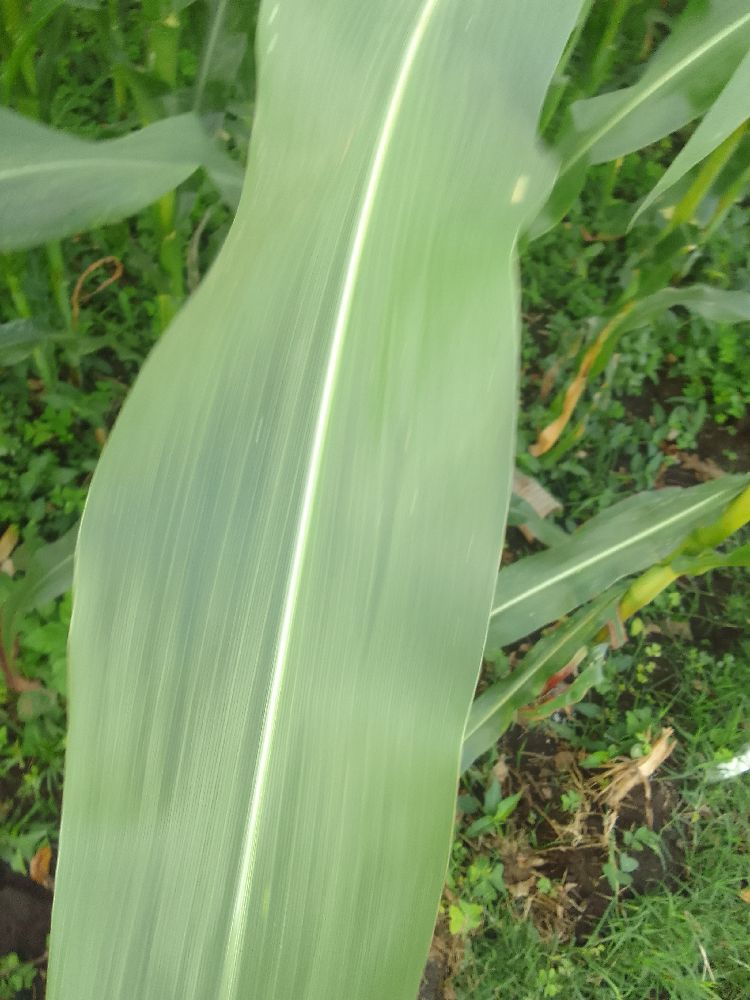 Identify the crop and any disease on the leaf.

maize, healthy
